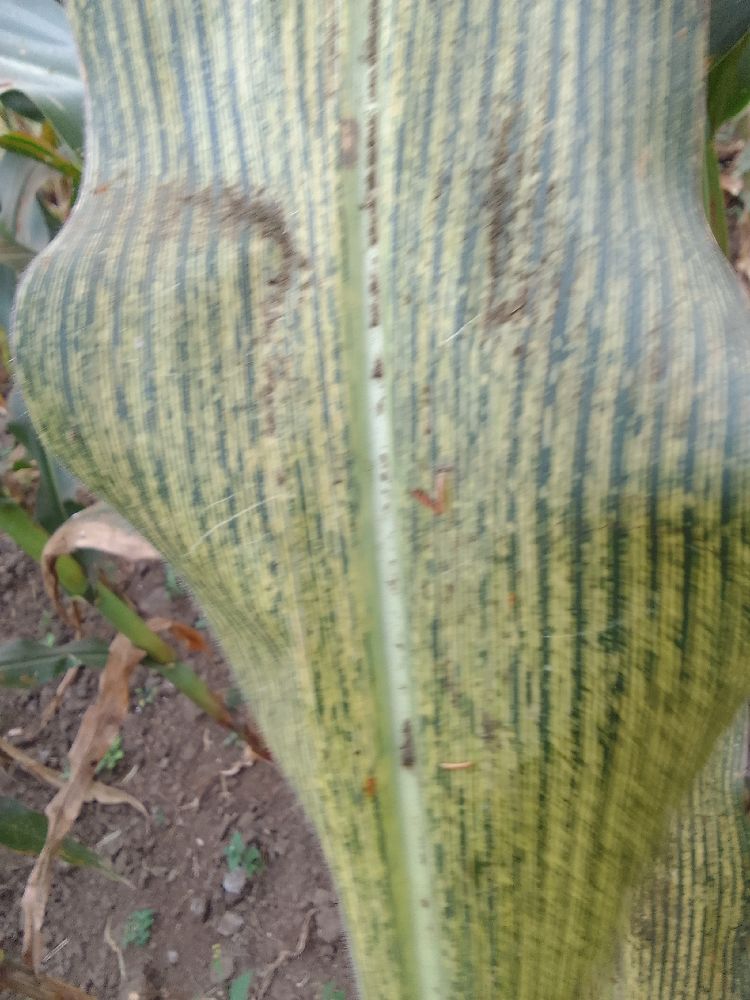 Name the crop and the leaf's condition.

maize, maize streak virus
